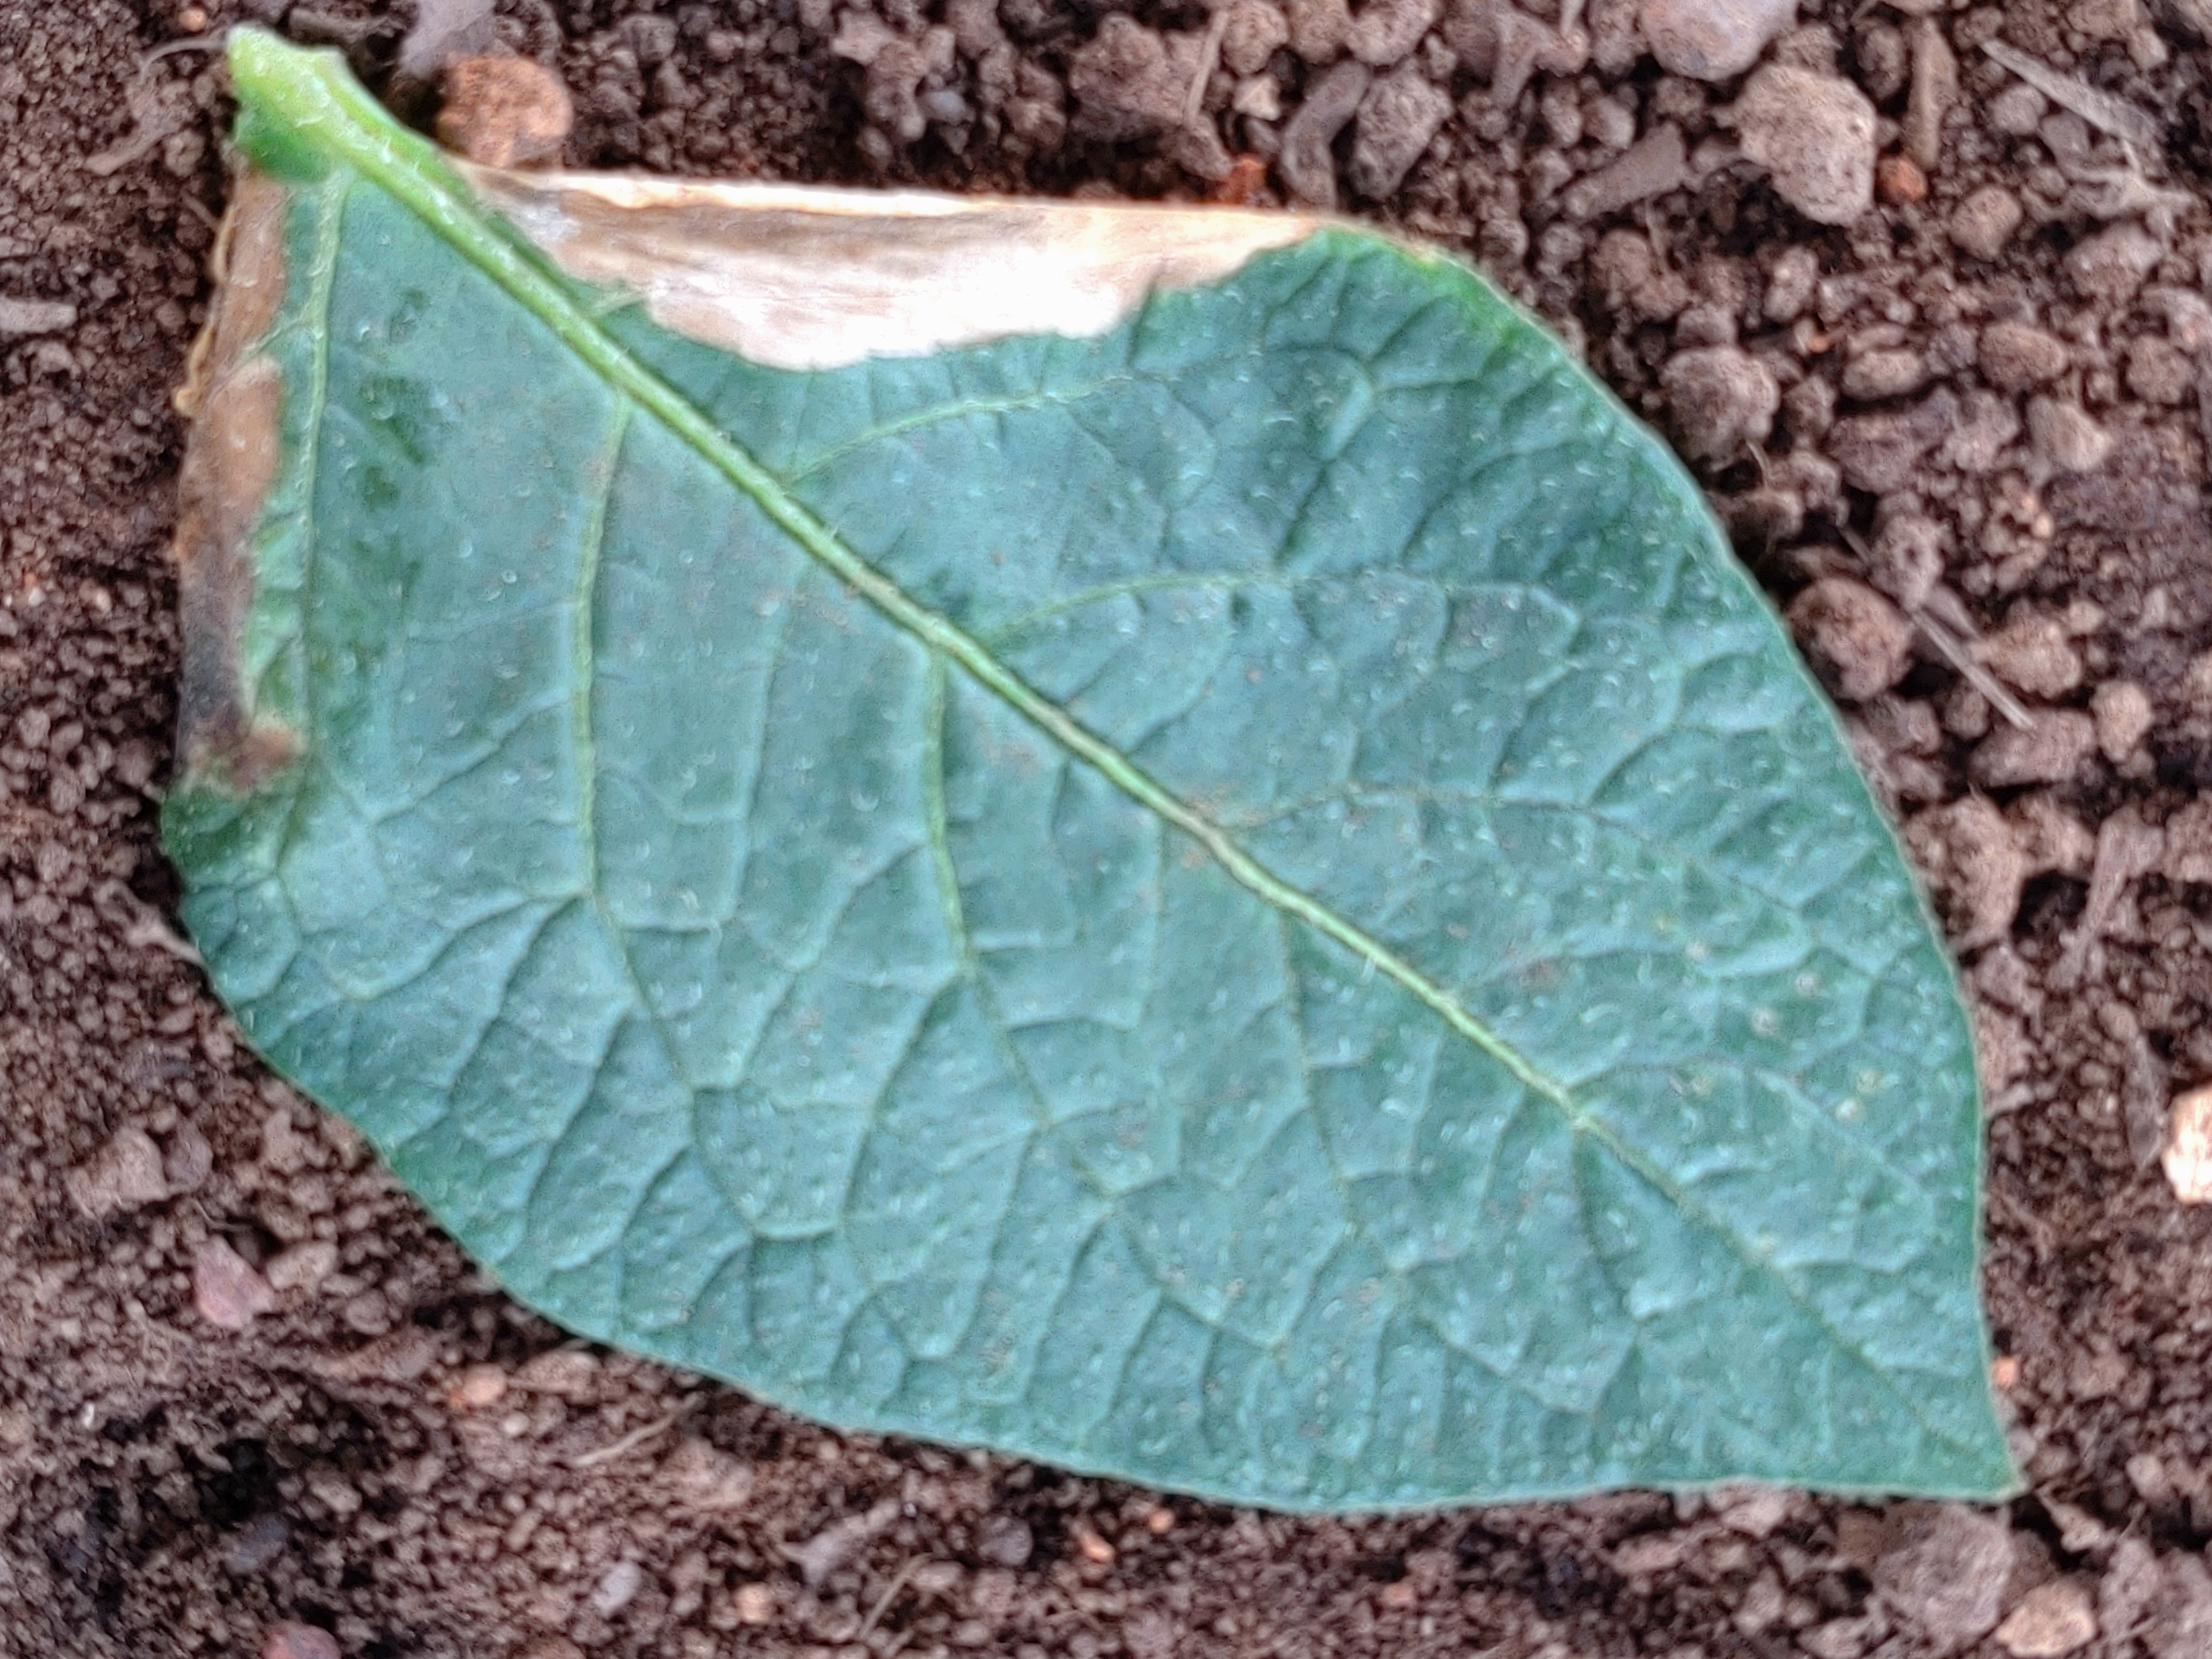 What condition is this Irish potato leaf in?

early blight
